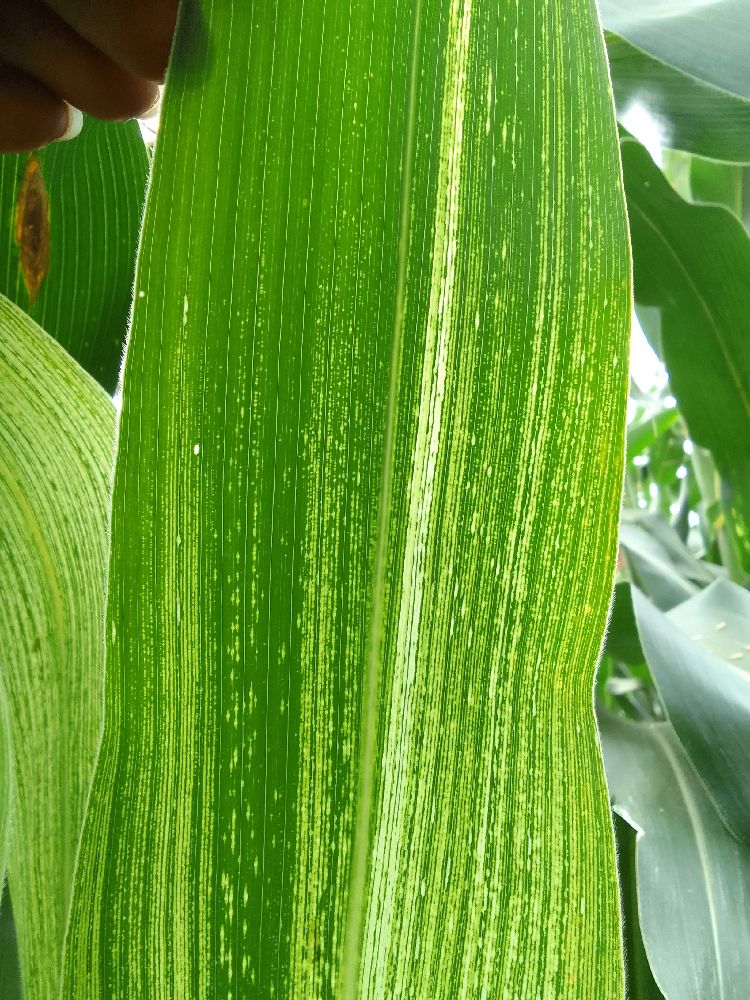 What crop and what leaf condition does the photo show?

maize, maize streak virus
